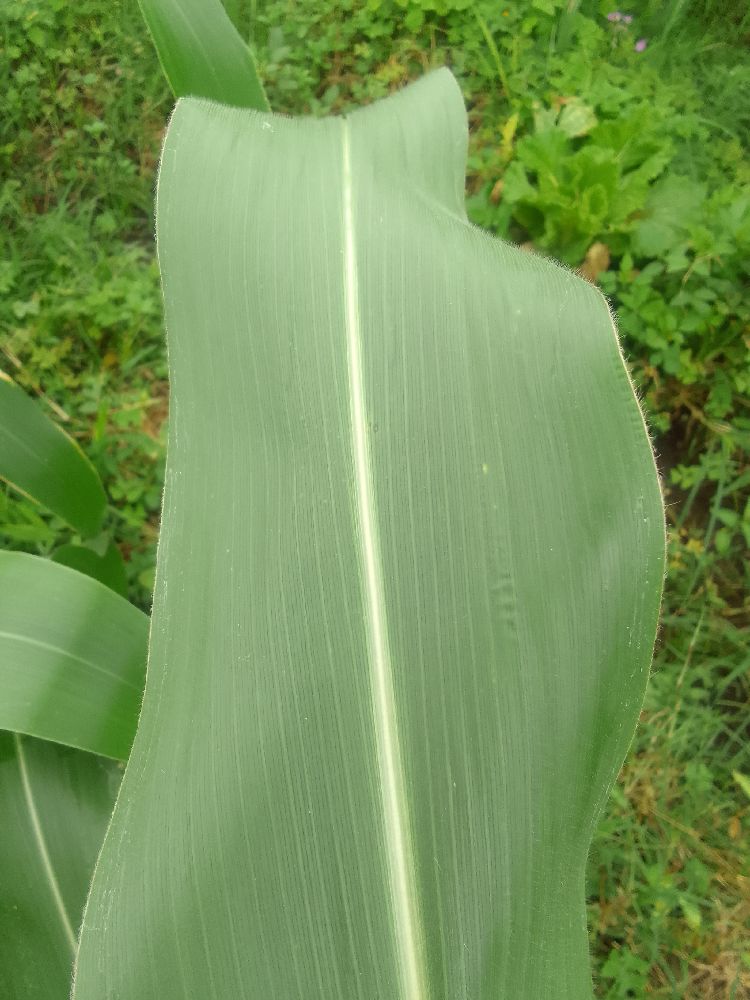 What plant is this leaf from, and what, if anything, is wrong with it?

maize, healthy
